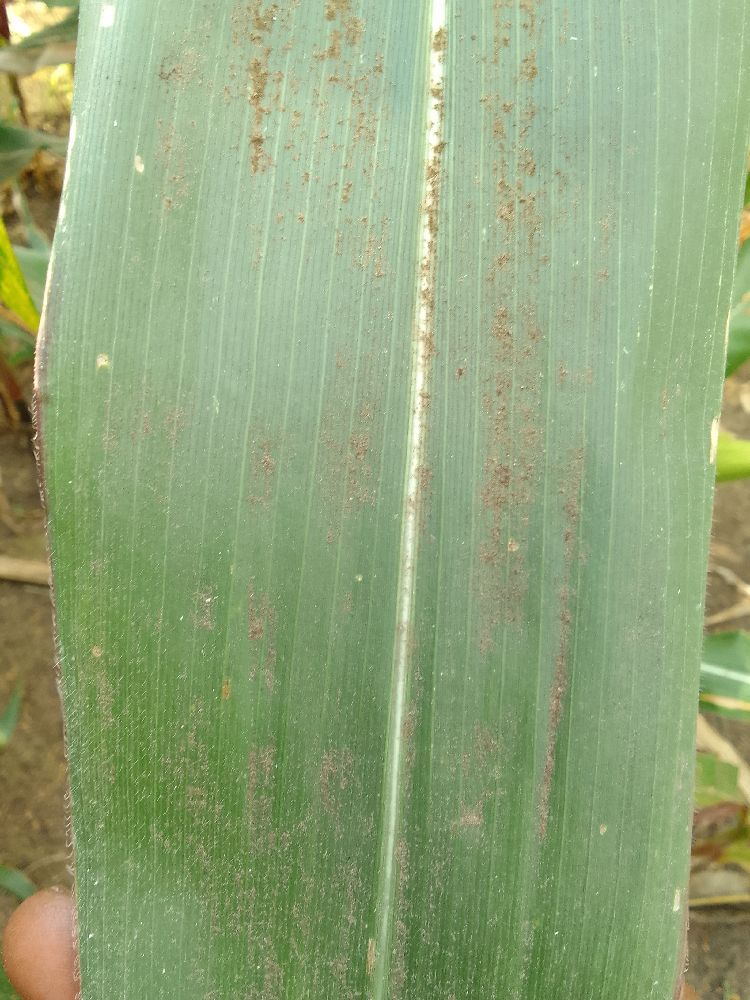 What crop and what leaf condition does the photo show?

maize, healthy
